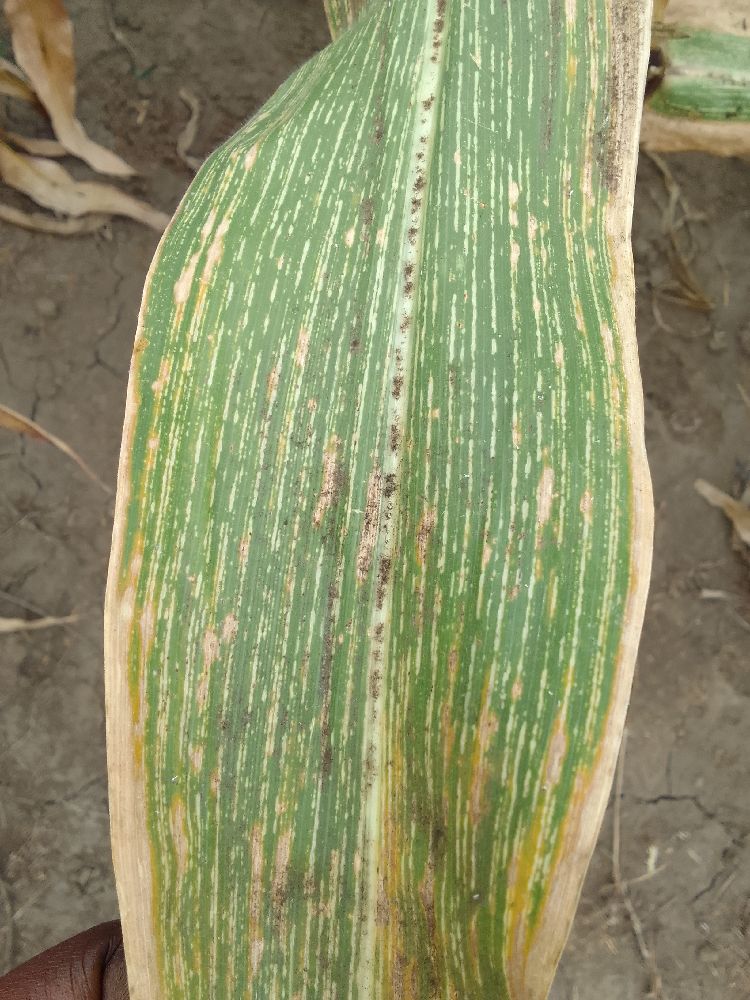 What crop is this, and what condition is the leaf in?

maize, maize streak virus
